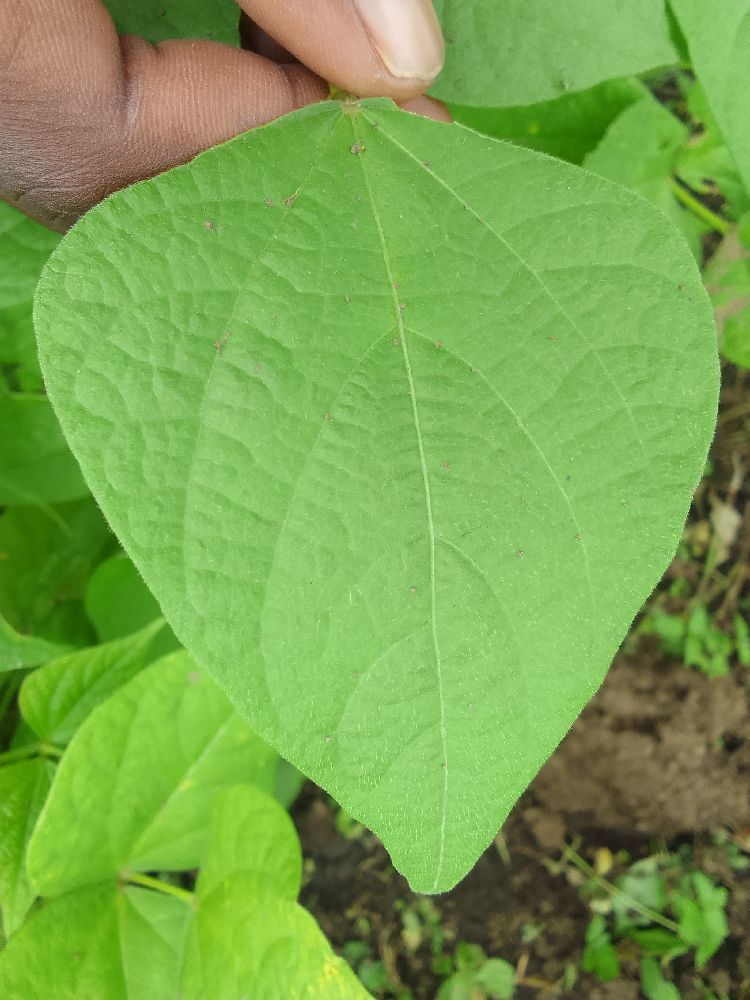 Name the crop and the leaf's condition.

common bean, healthy
